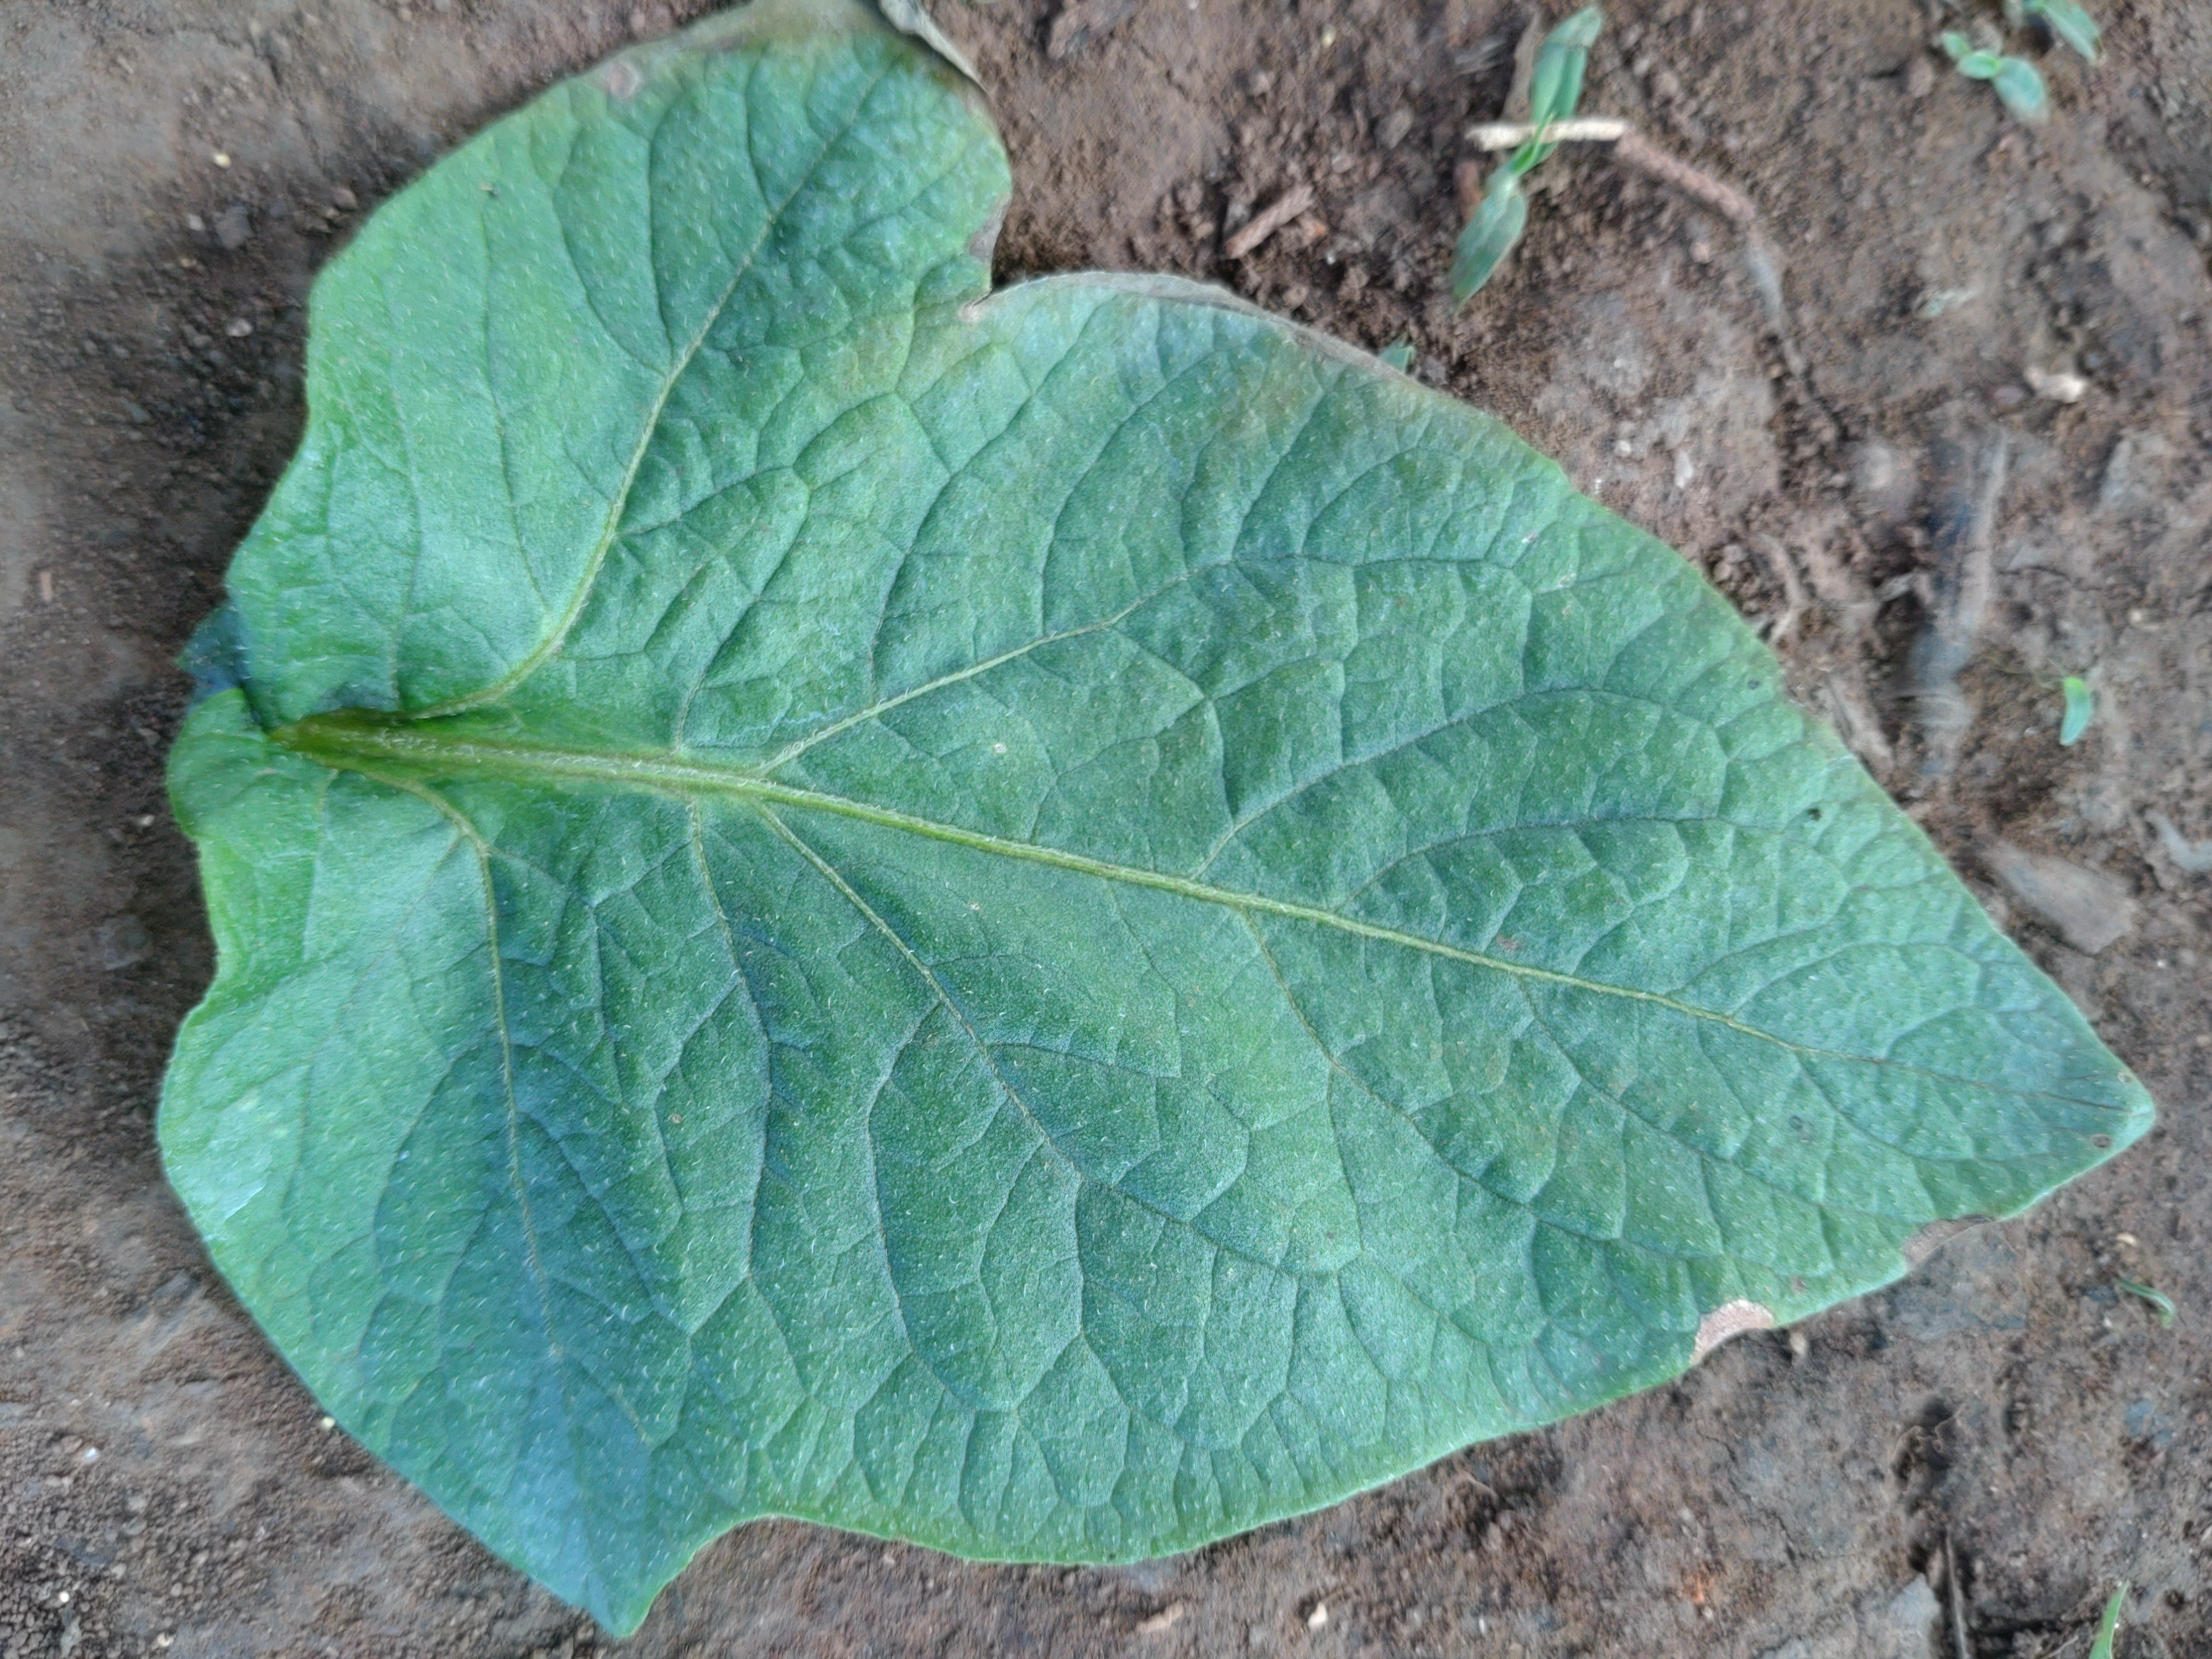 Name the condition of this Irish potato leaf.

early blight
